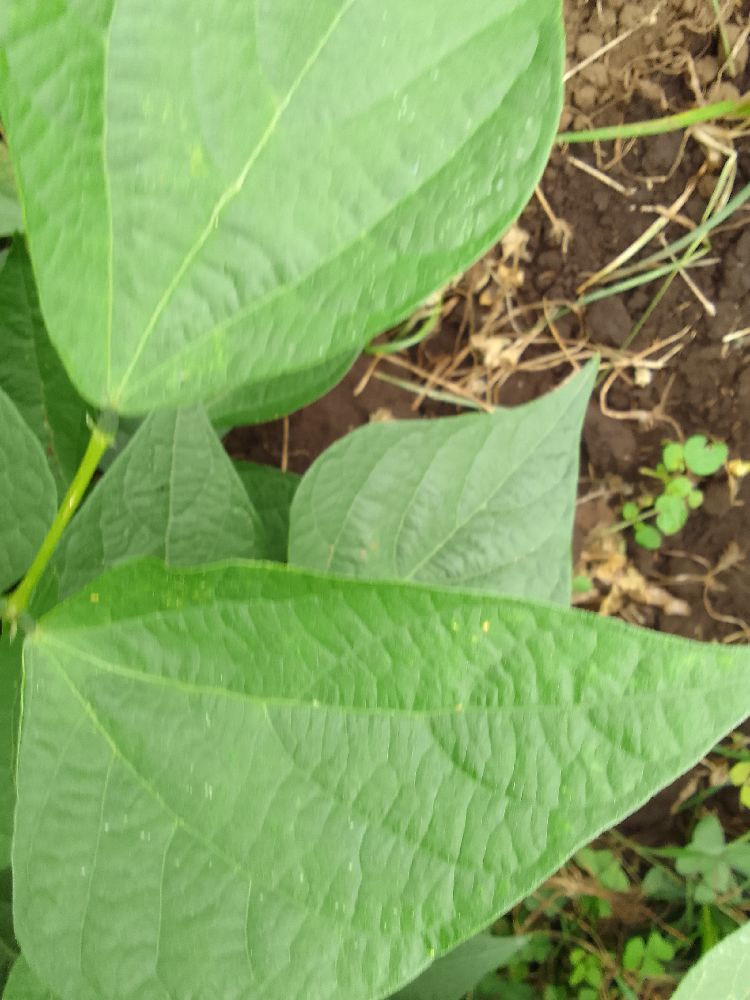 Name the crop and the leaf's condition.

common bean, healthy
